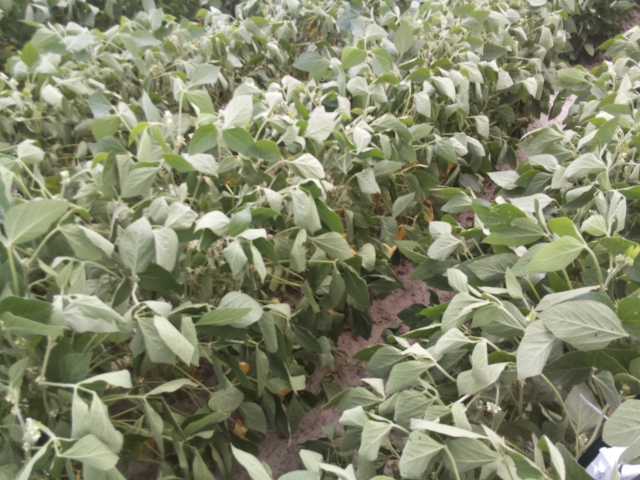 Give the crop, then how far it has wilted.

soybean, moderate turgor loss in upper canopy
